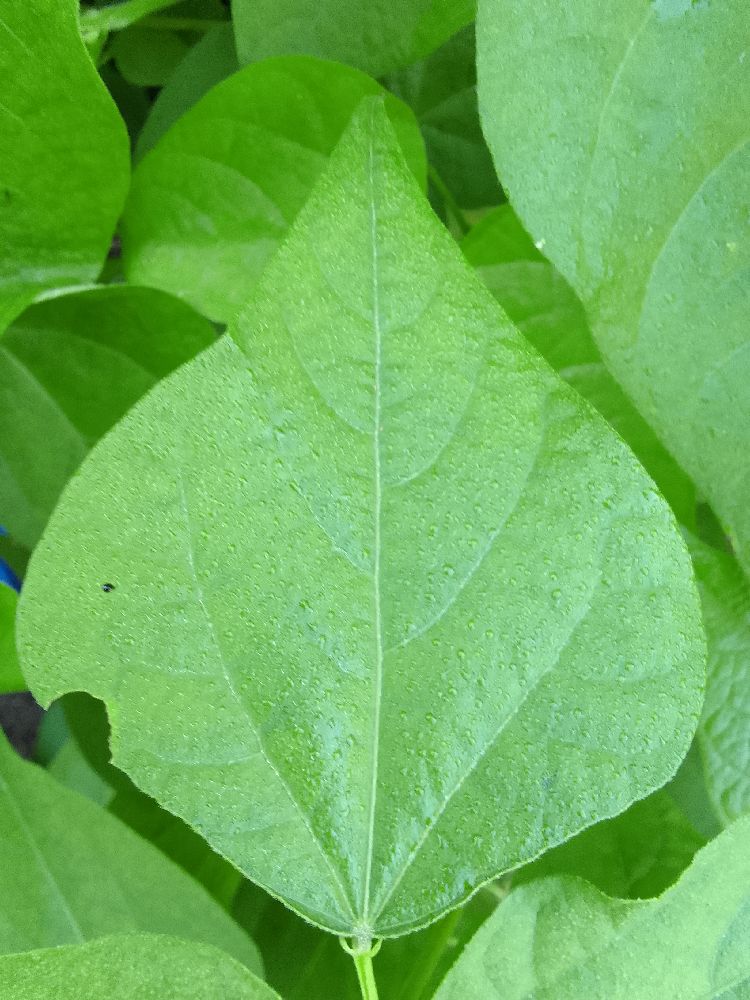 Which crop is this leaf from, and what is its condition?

common bean, healthy
